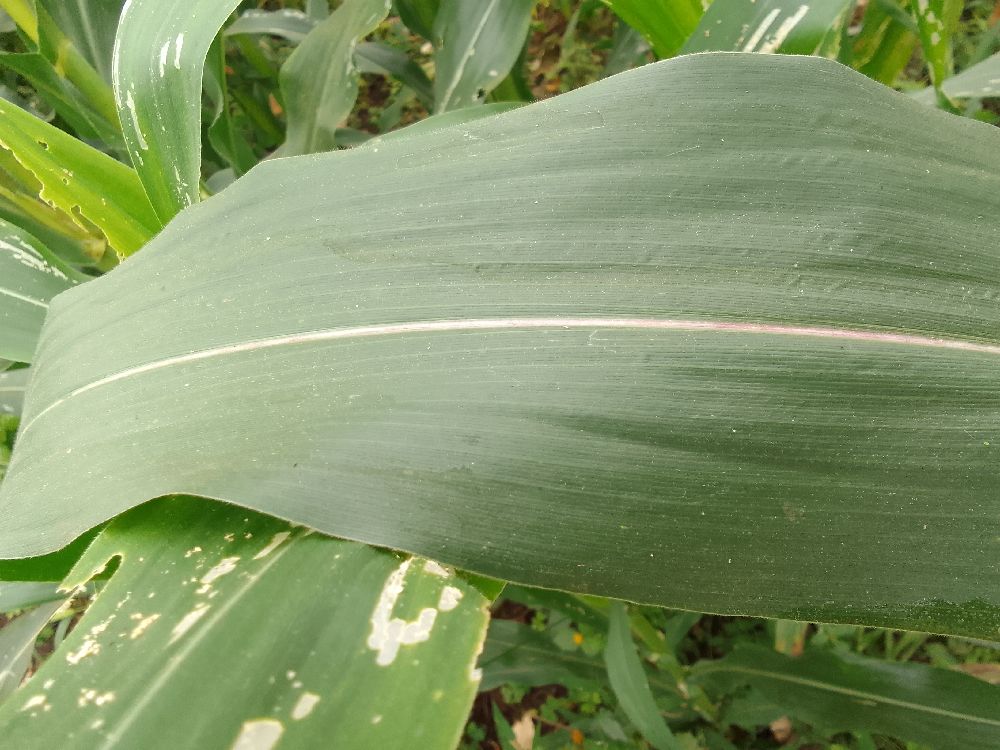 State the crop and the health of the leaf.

maize, healthy
